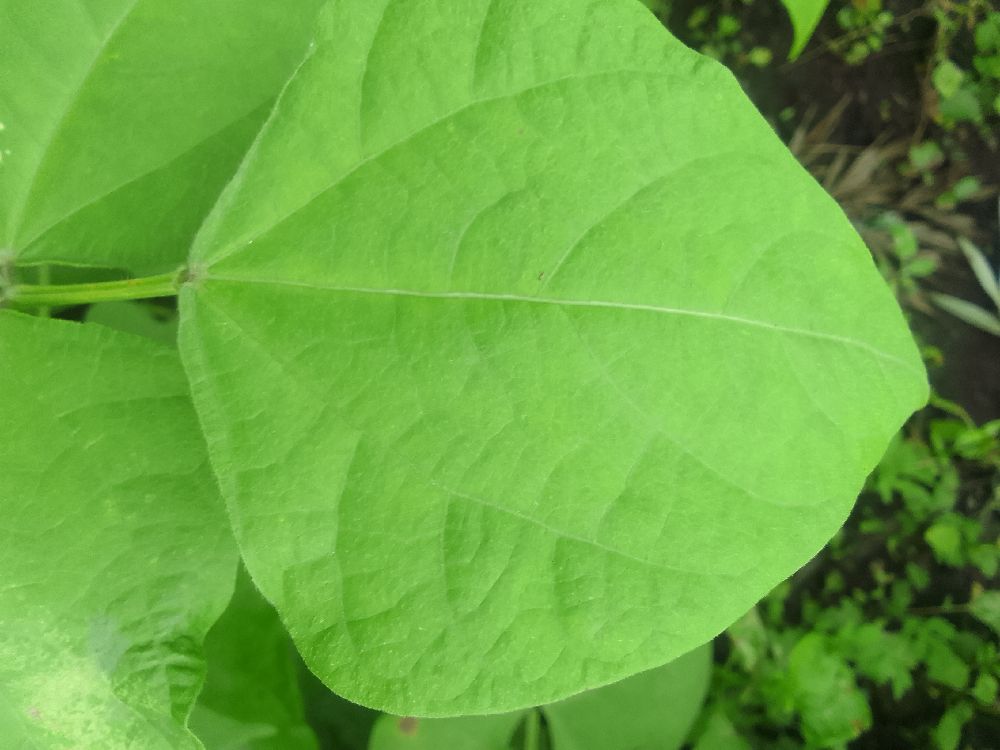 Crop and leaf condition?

common bean, healthy
